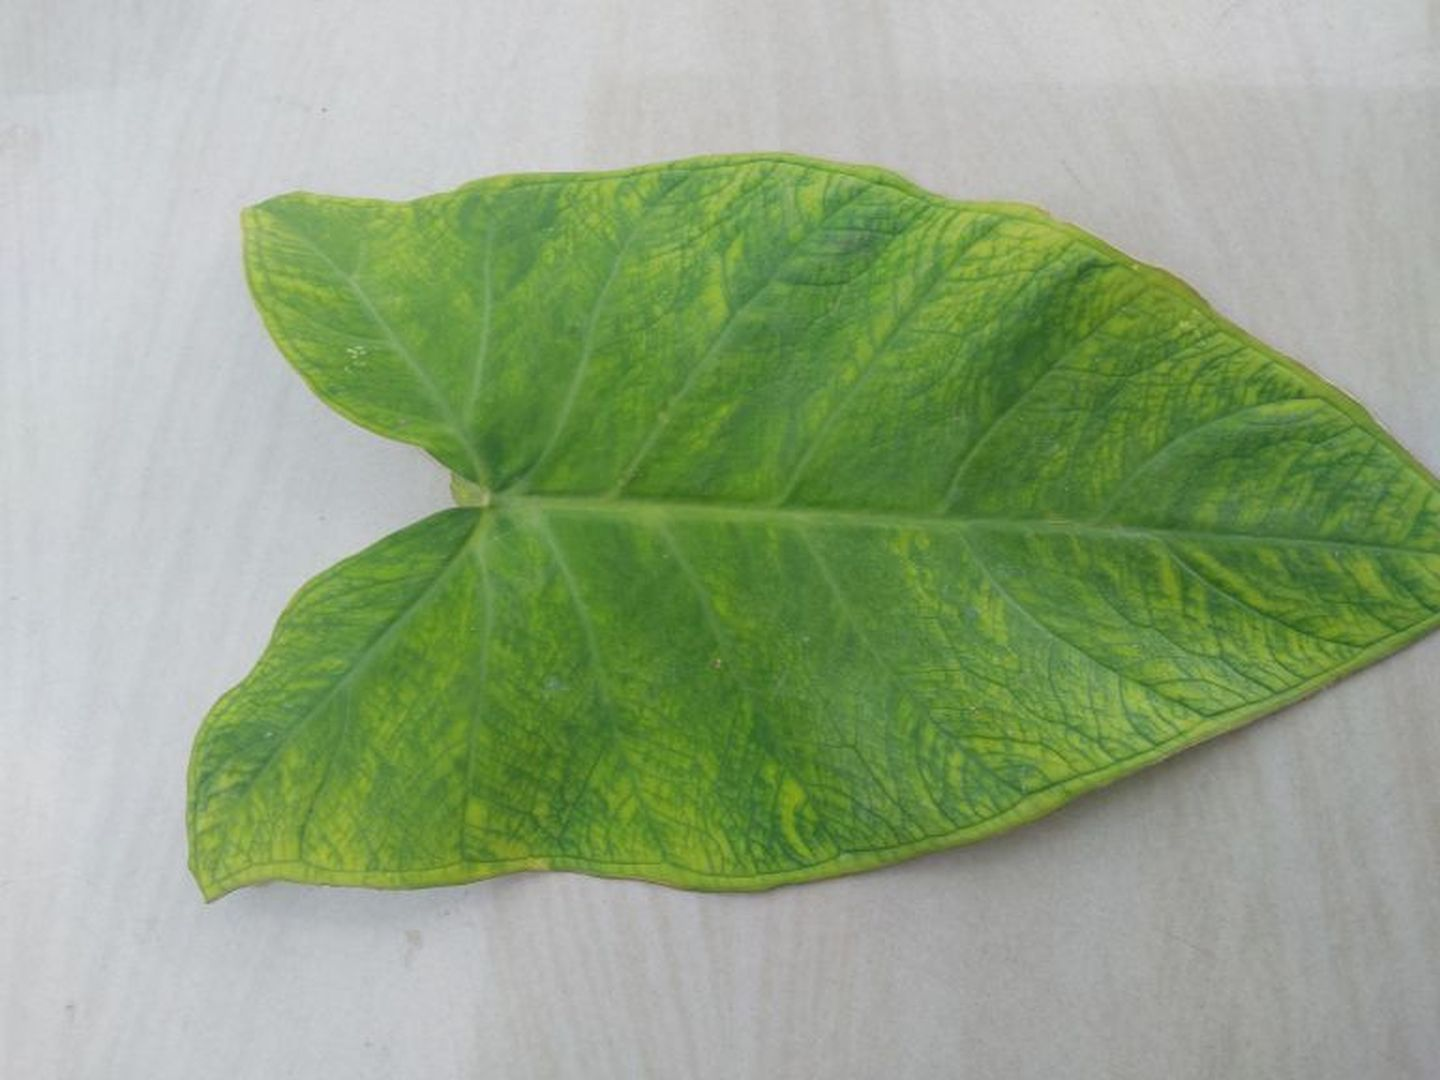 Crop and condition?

taro, mosaic
